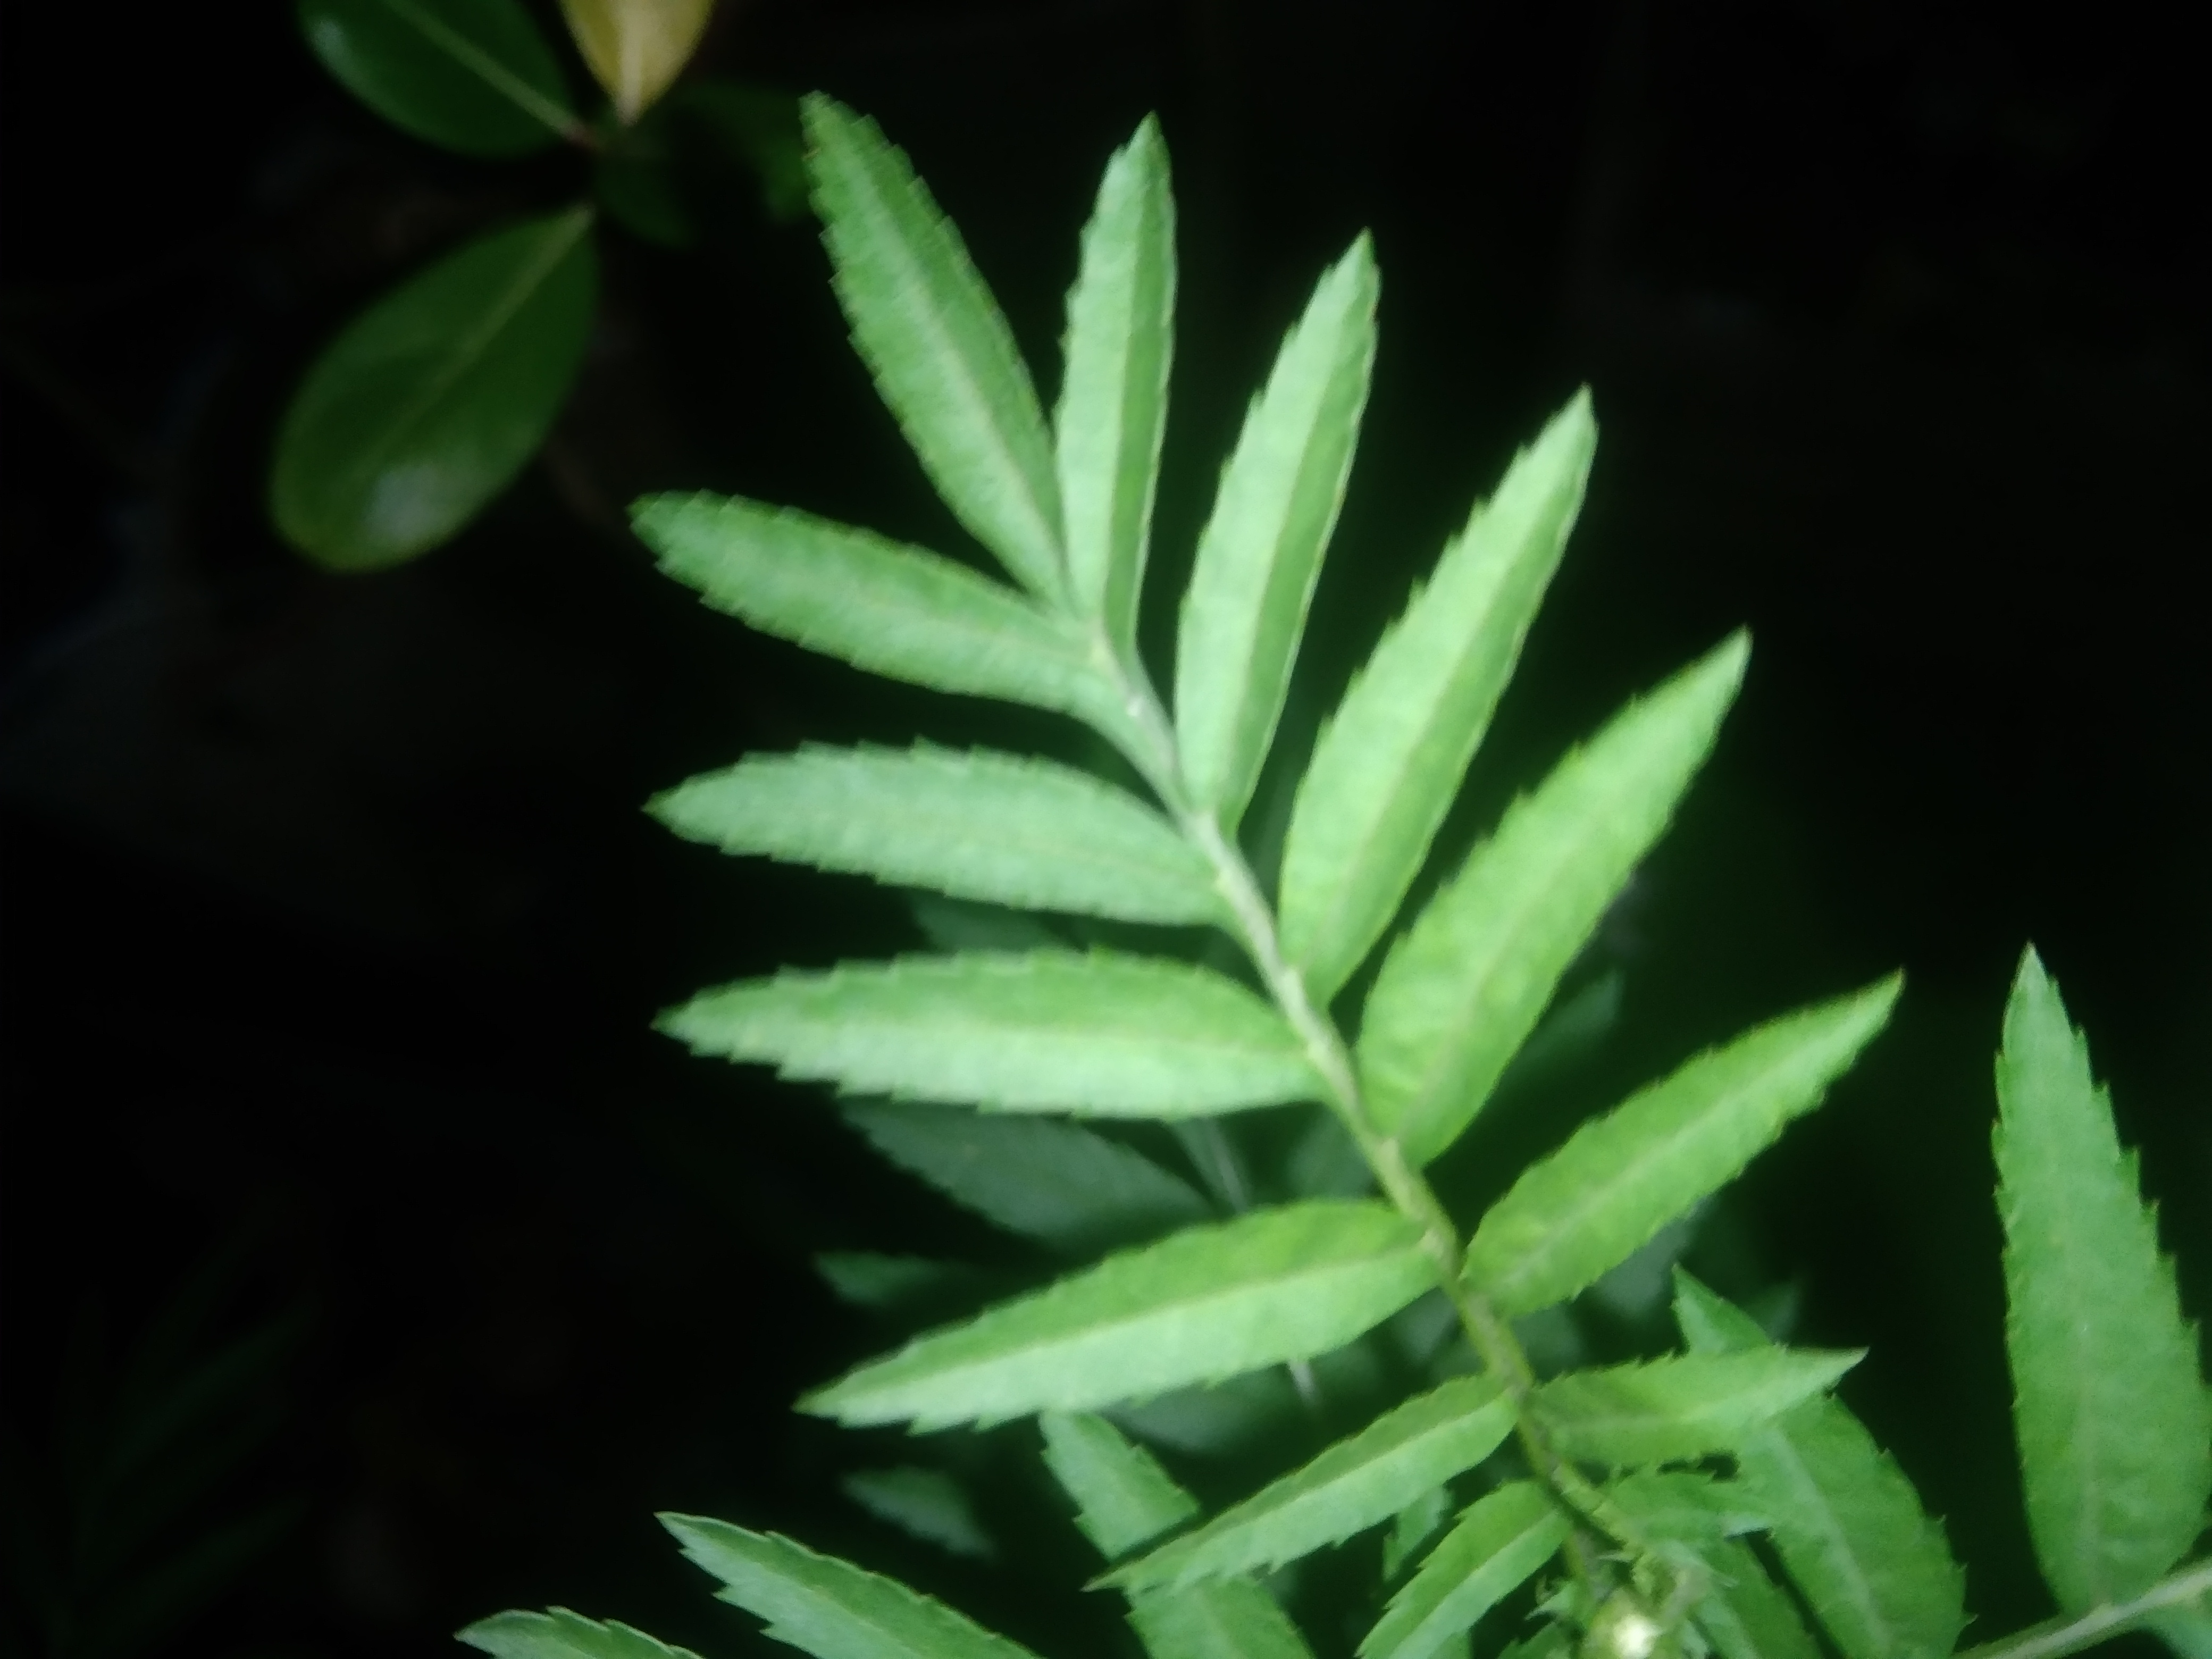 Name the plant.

marigold
